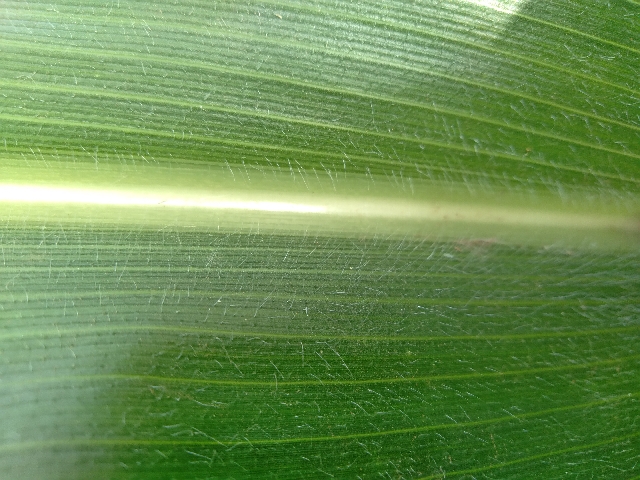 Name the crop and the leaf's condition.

maize, healthy
